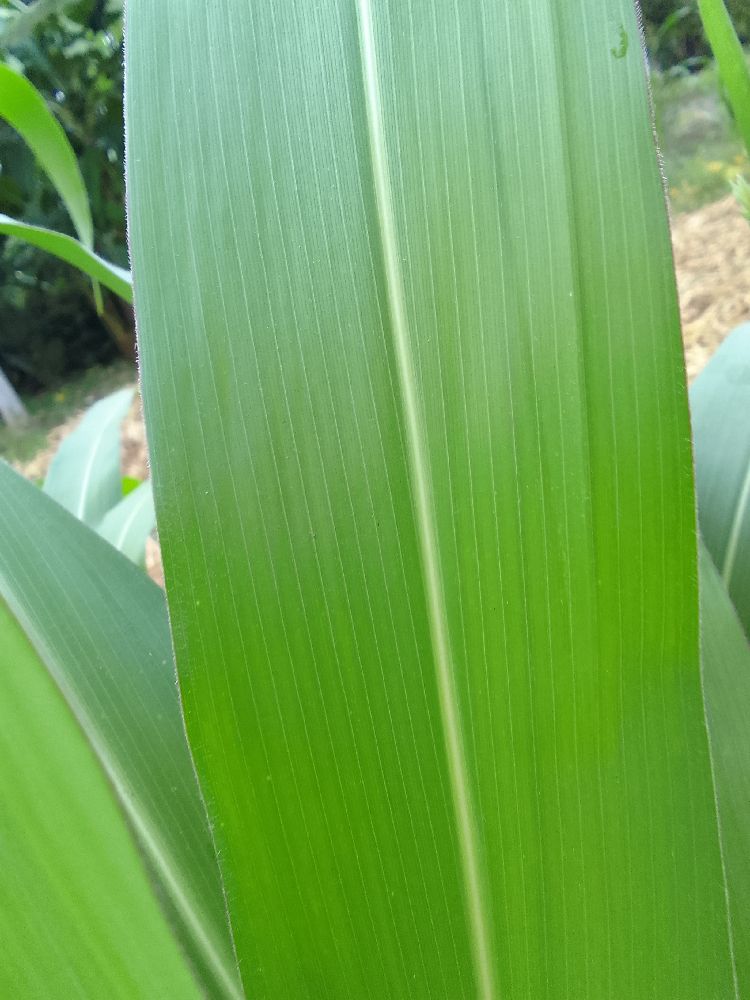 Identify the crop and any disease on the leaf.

maize, healthy
